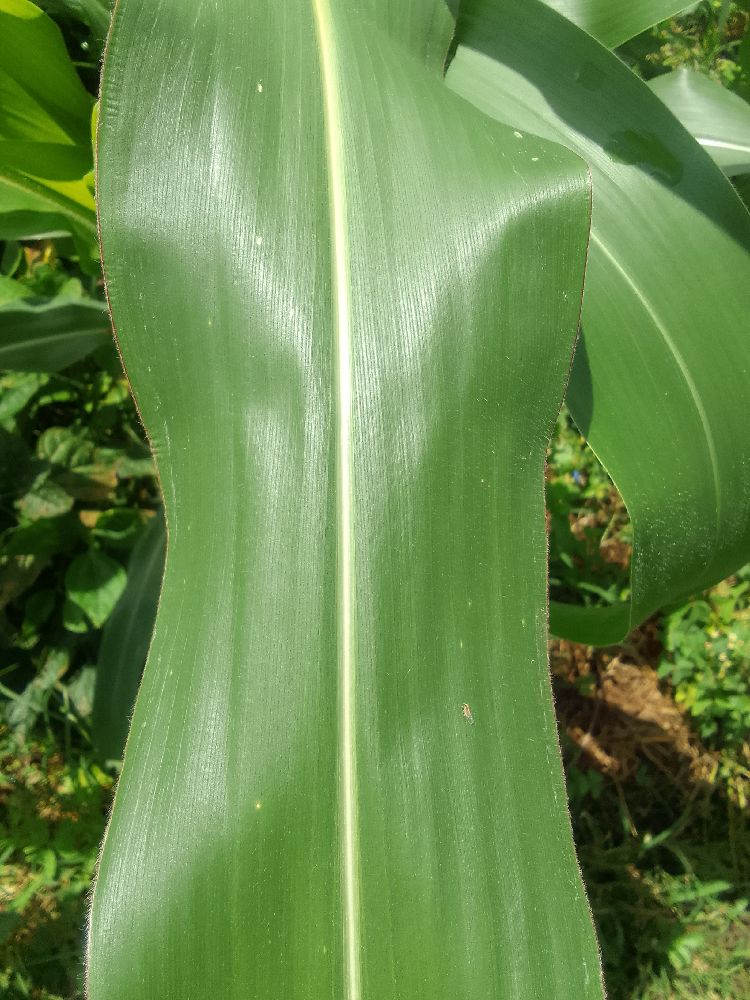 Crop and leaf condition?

maize, healthy
